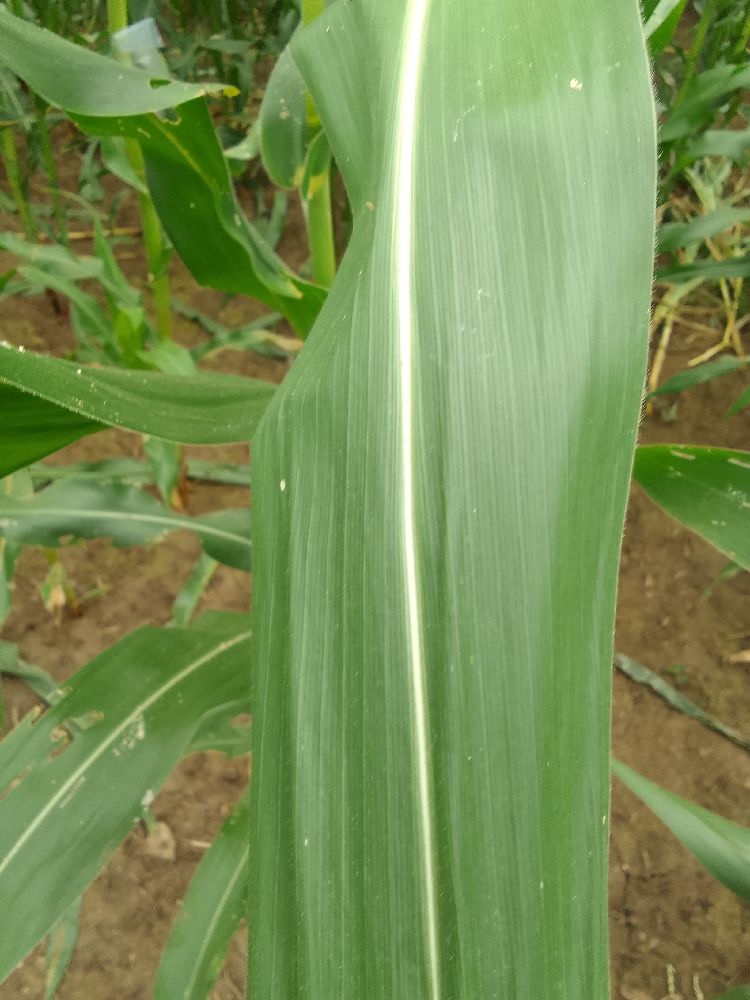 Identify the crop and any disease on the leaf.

maize, healthy
